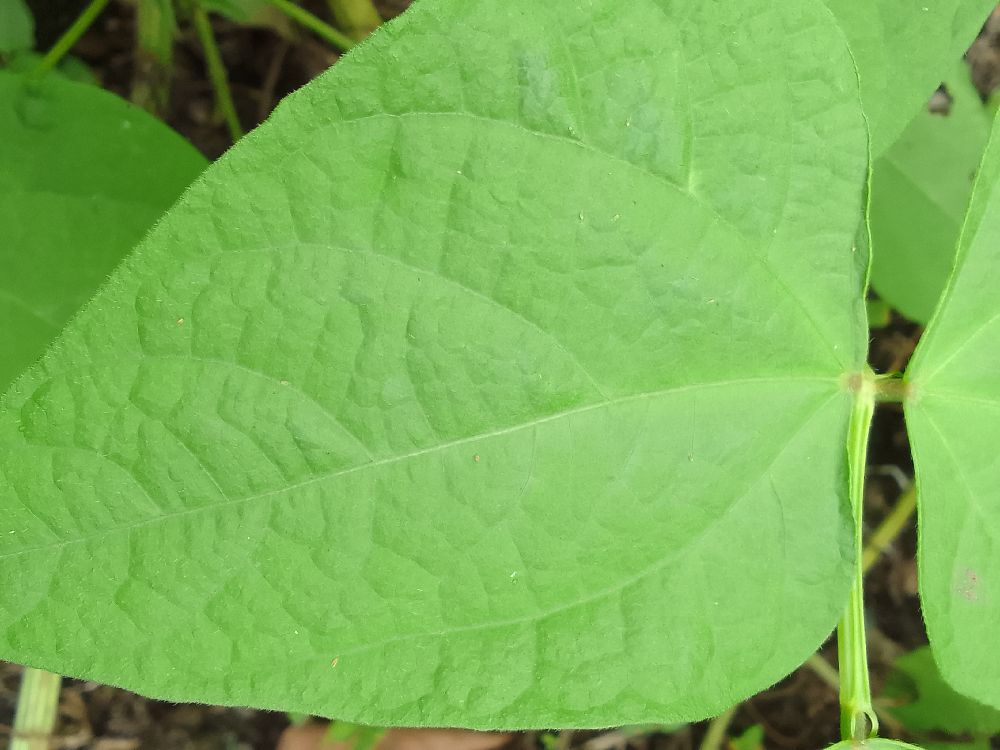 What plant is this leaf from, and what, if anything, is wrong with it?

common bean, healthy
